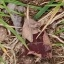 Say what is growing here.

grass
